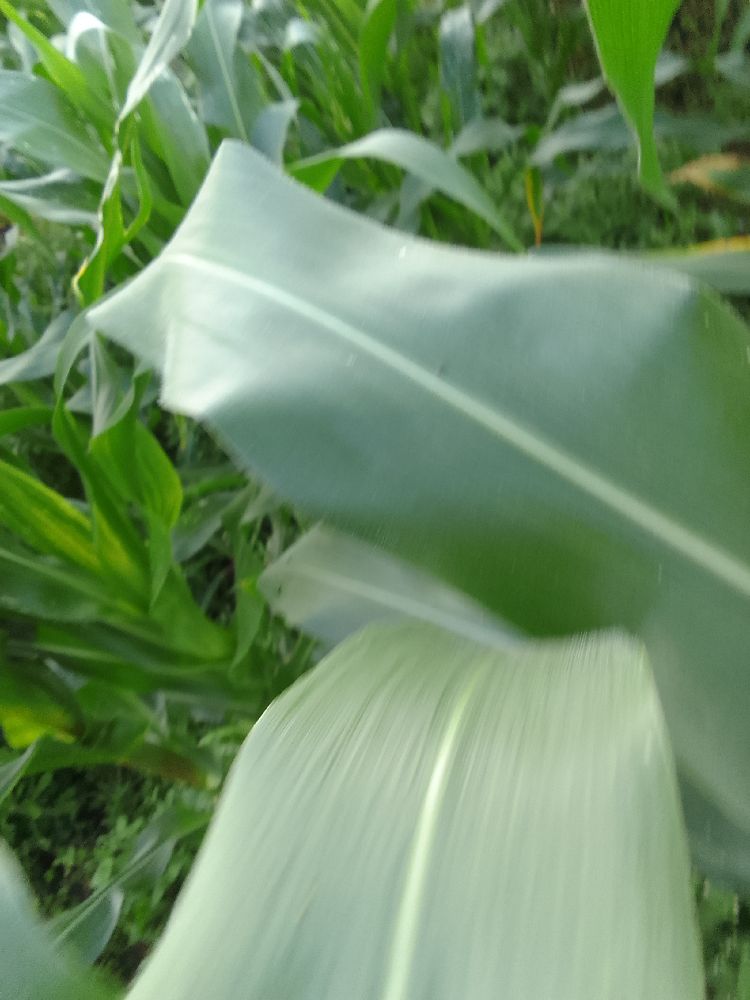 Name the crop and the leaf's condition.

maize, healthy
